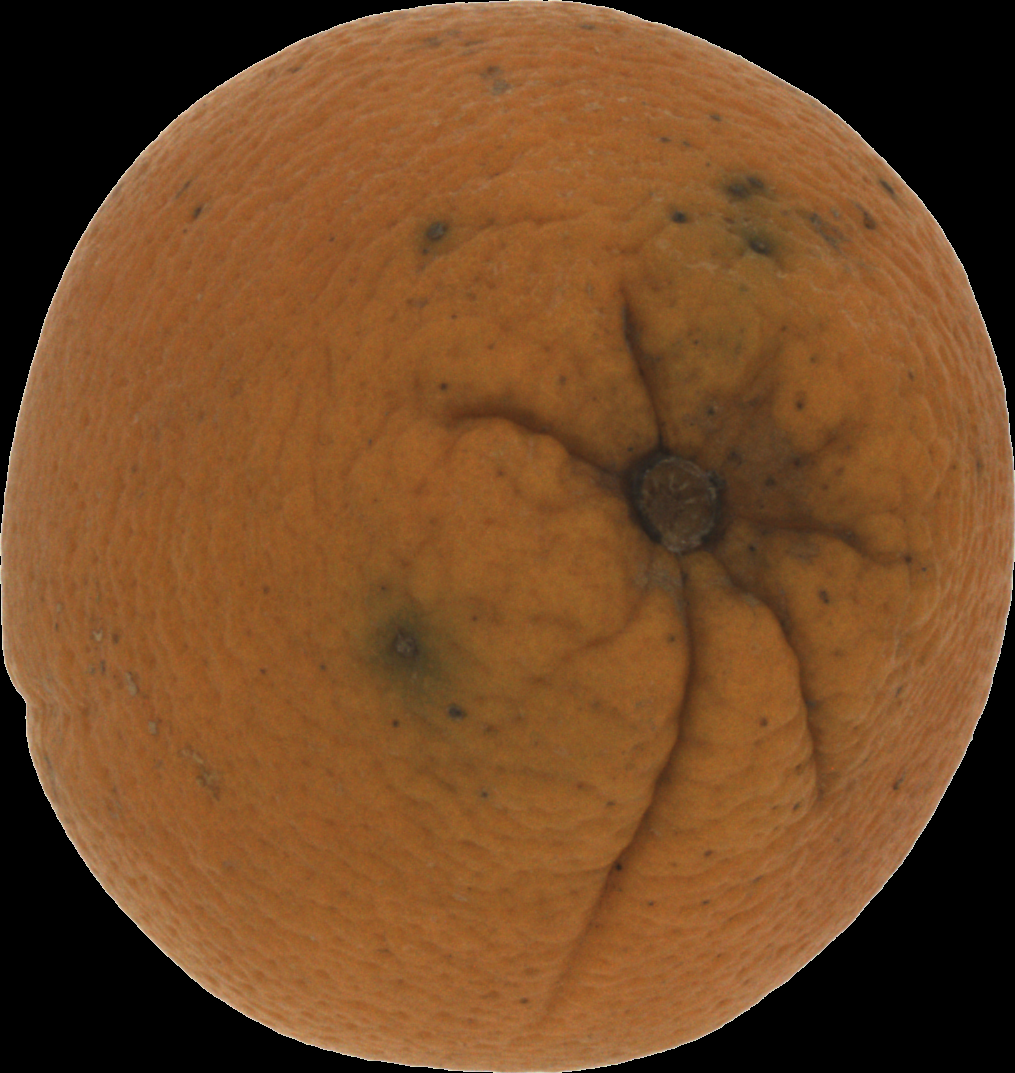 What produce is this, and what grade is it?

orange, bad
